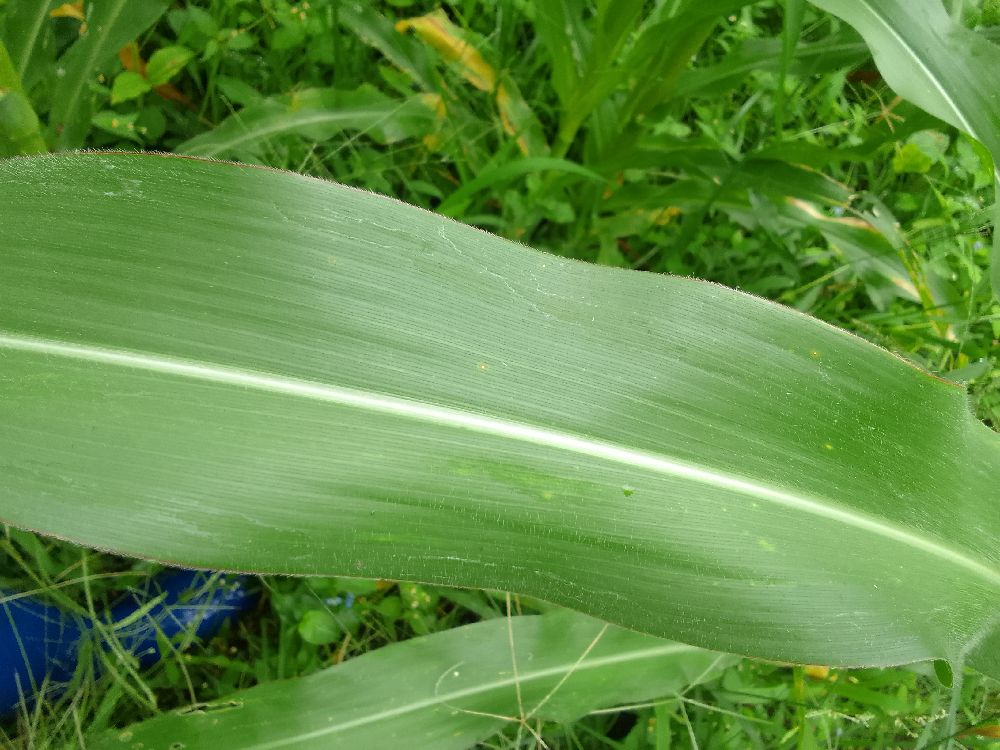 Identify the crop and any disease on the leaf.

maize, healthy
